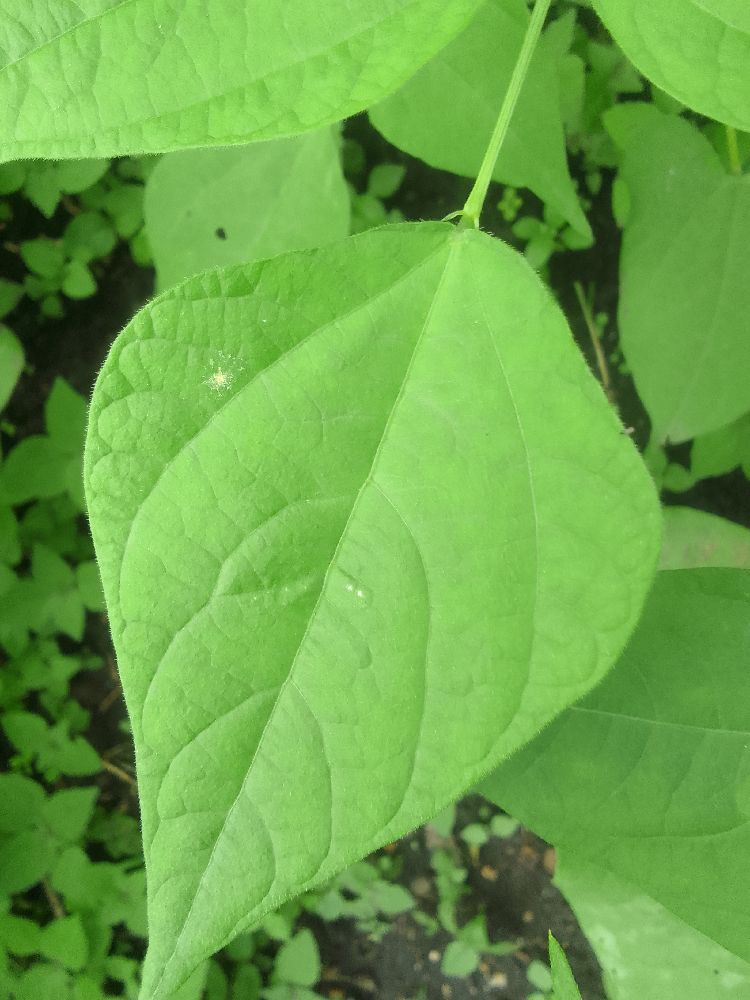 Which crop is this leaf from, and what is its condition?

common bean, healthy
